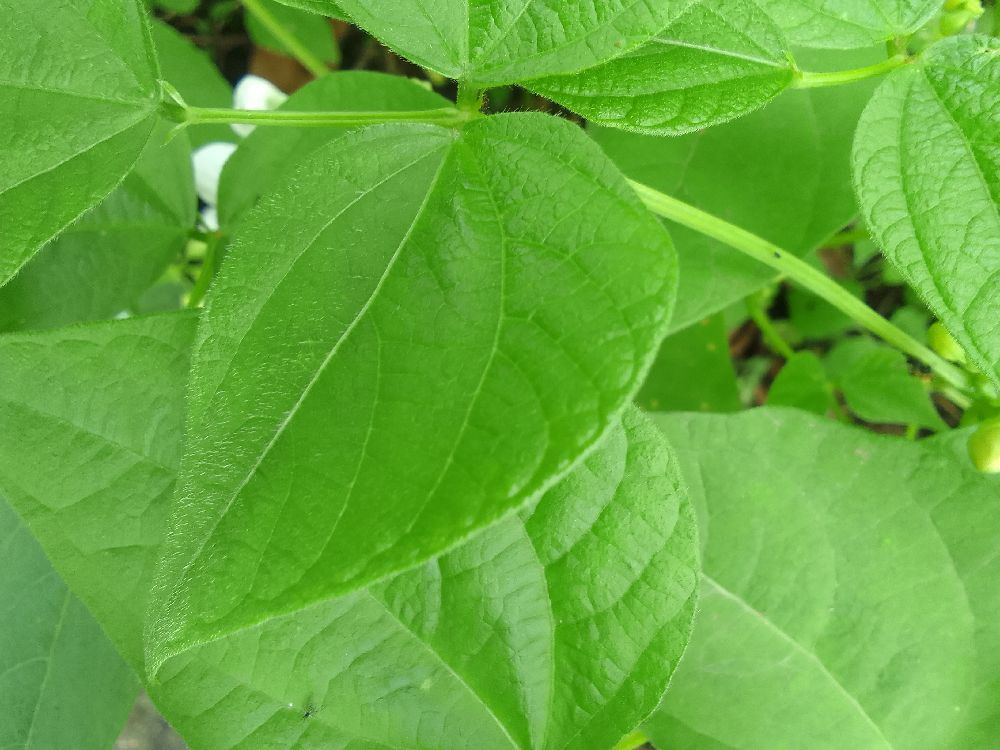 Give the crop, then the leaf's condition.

common bean, healthy
